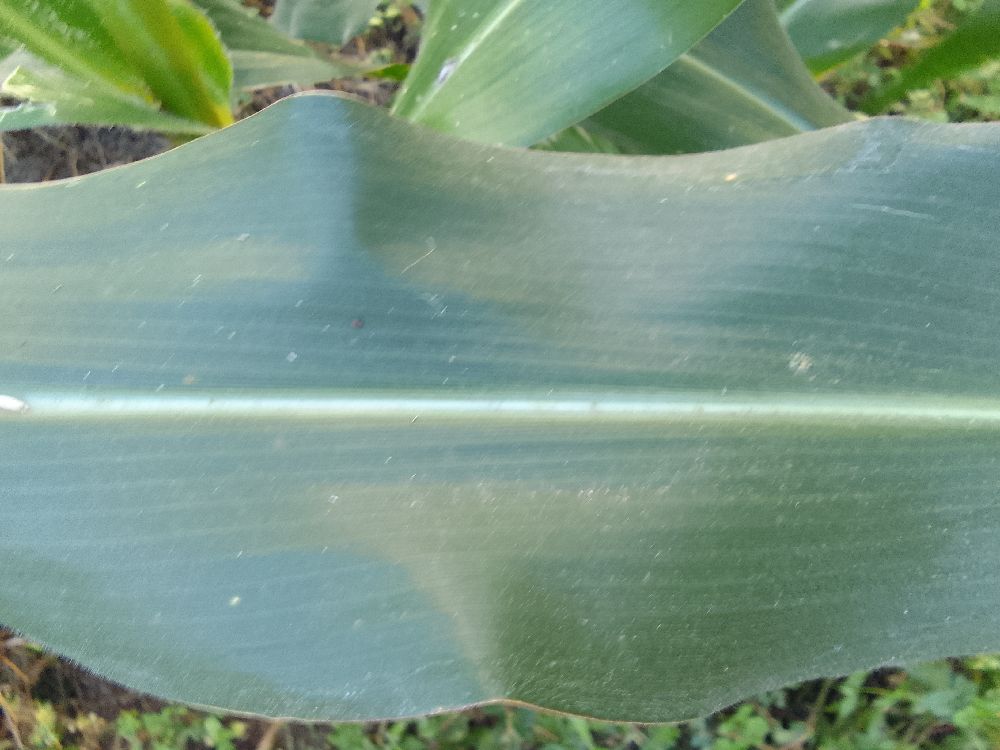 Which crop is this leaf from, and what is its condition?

maize, healthy
